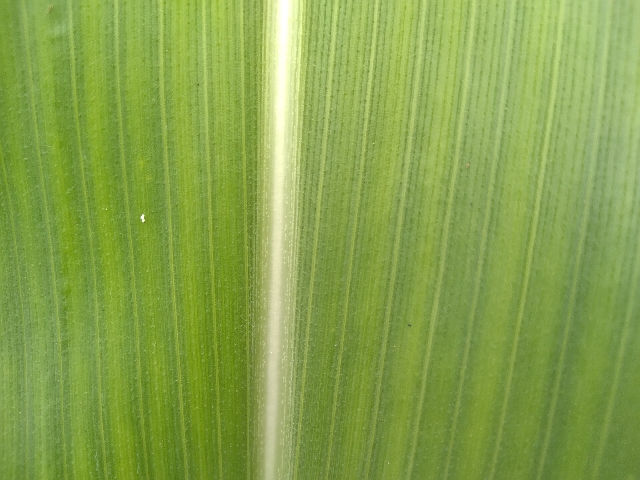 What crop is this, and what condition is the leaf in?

maize, healthy
